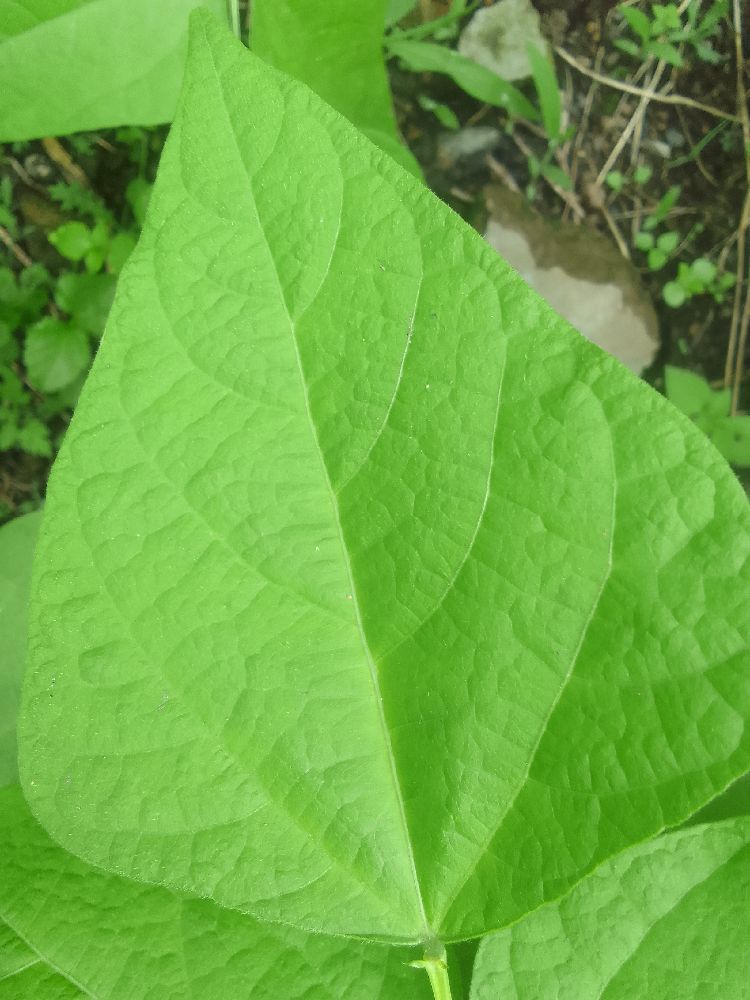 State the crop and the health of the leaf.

common bean, healthy
